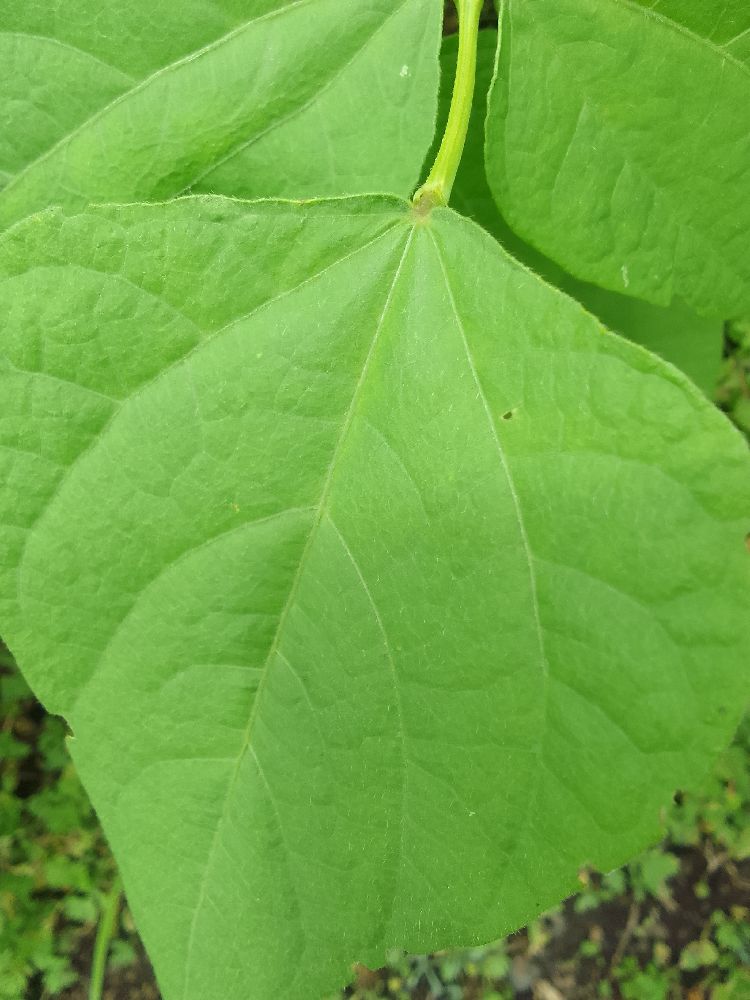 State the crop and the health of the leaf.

common bean, healthy
